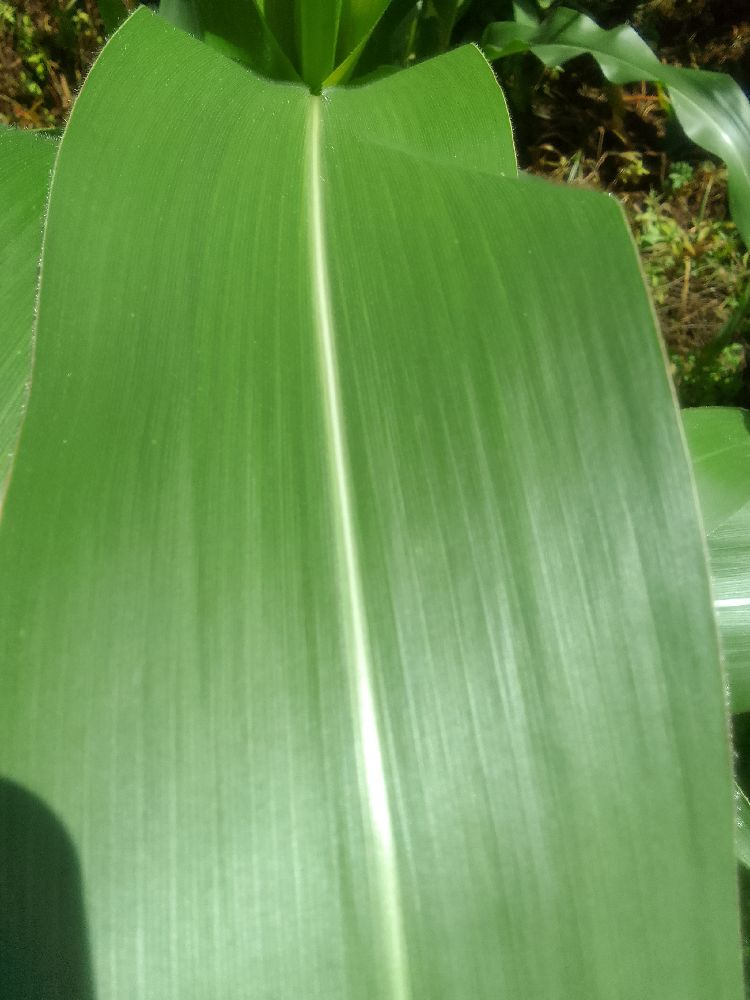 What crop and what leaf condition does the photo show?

maize, healthy
